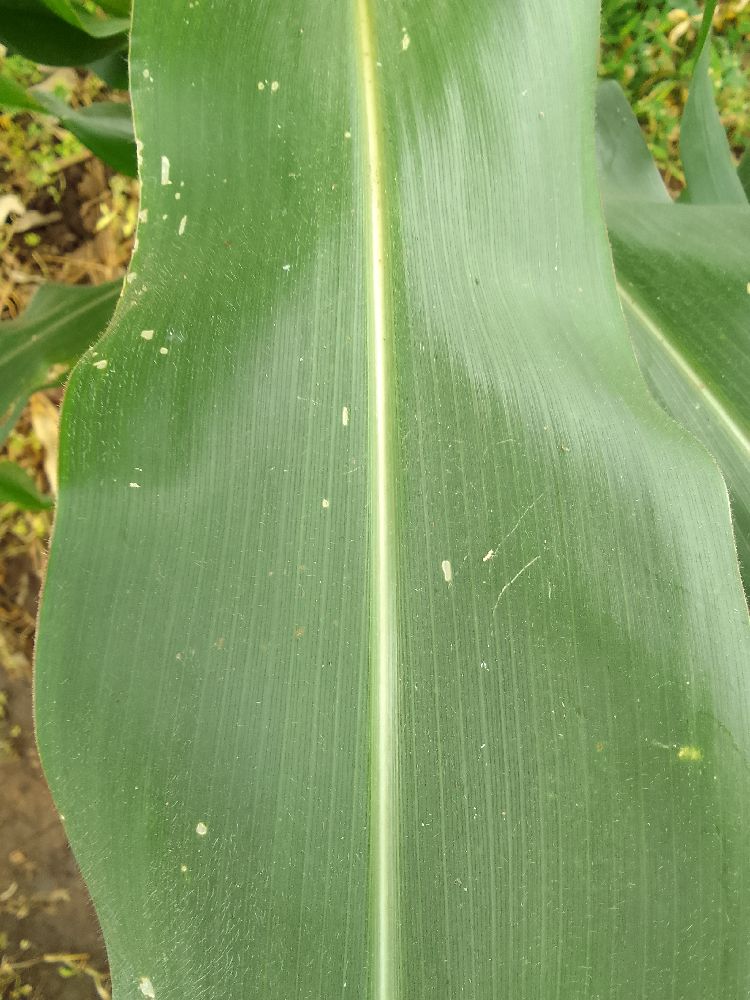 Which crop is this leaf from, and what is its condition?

maize, healthy
